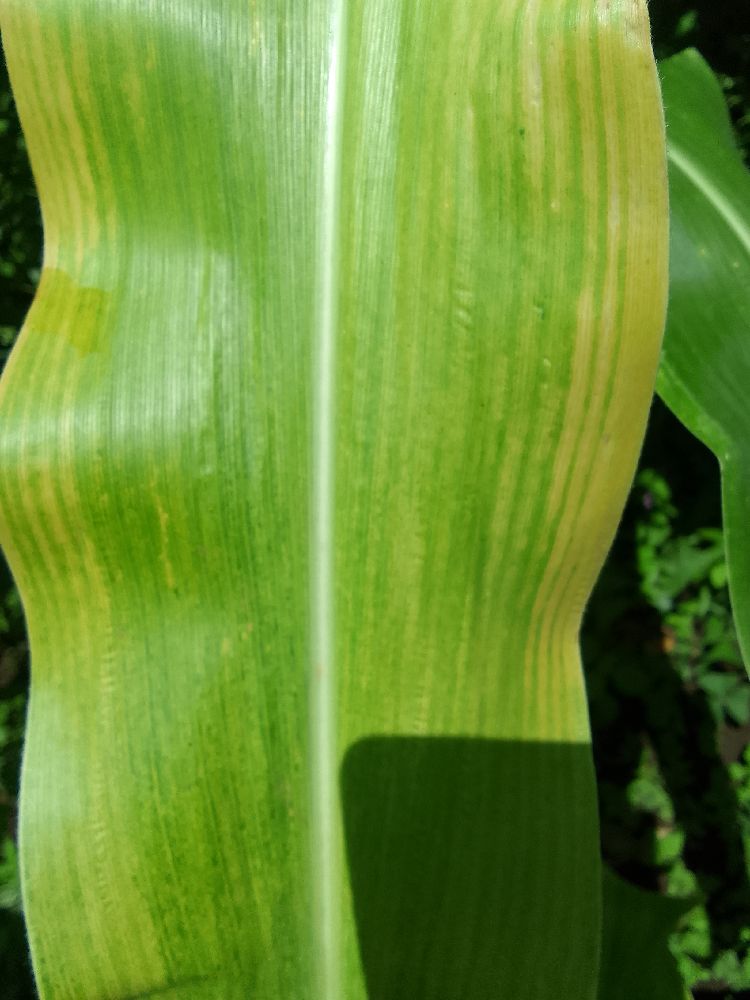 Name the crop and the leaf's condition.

maize, maize lethal necrosis
